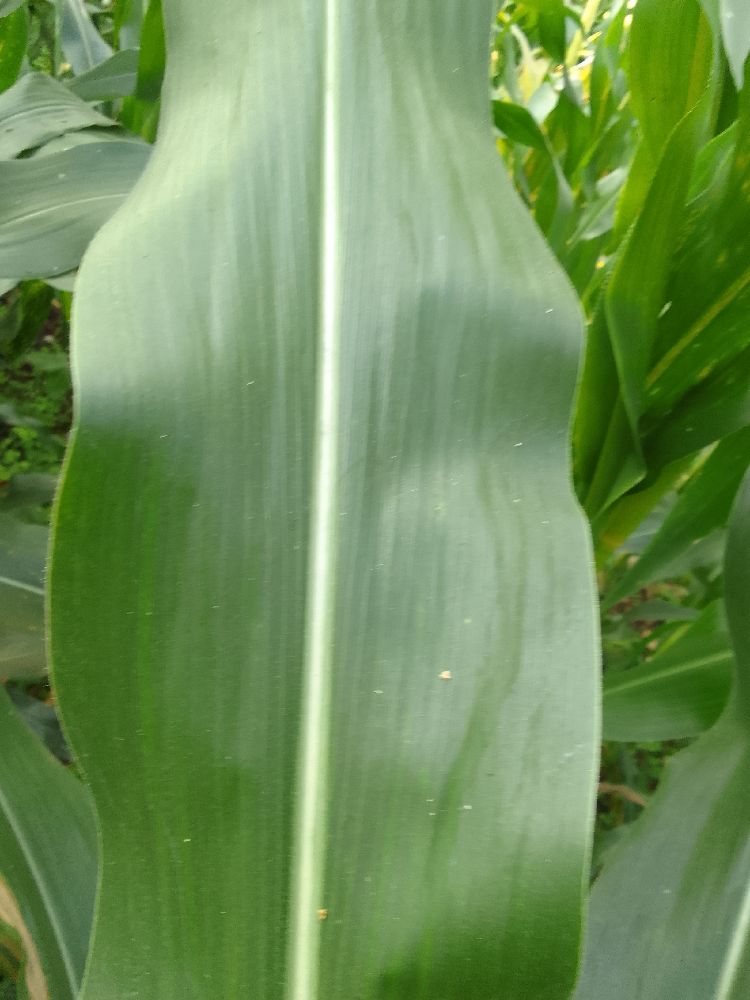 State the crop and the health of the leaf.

maize, healthy
